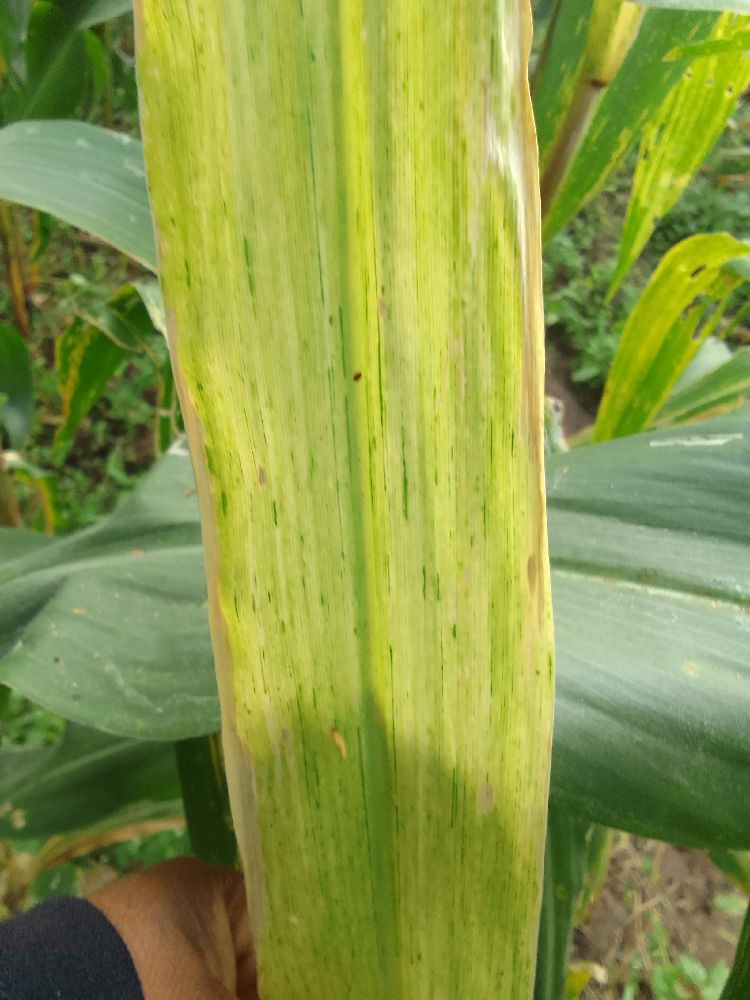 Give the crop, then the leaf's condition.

maize, maize lethal necrosis
